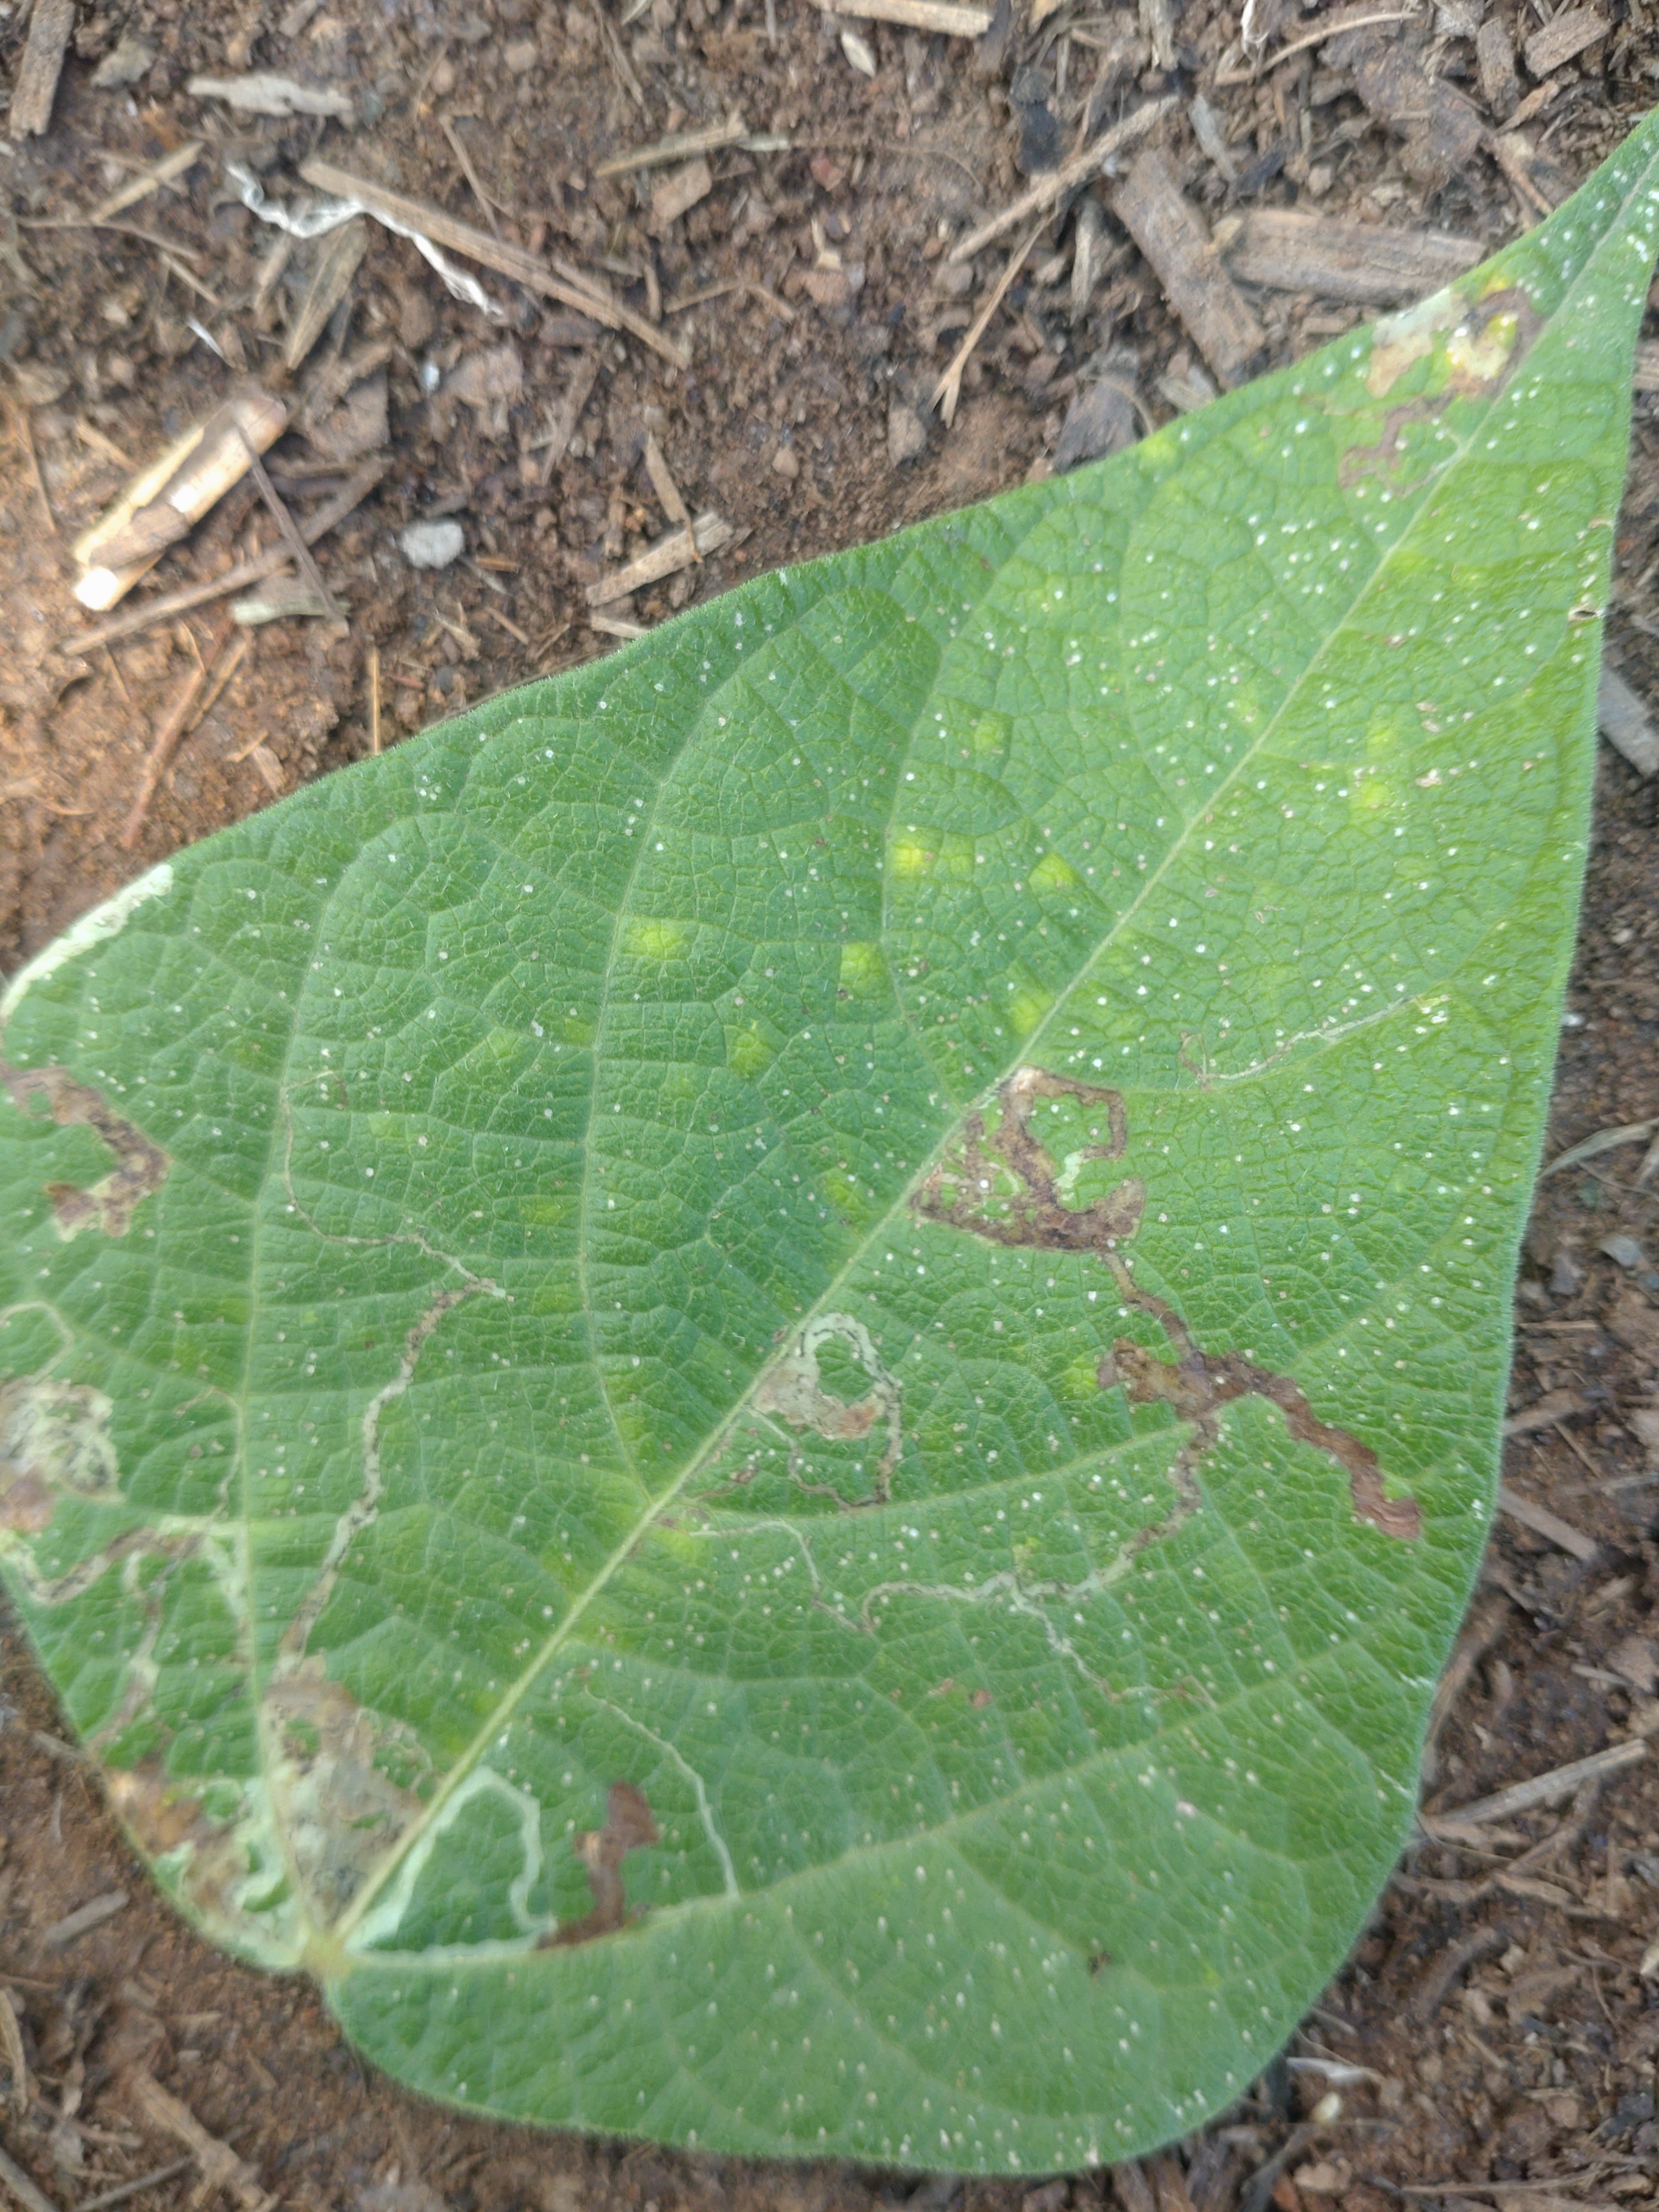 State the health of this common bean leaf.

anthracnose
